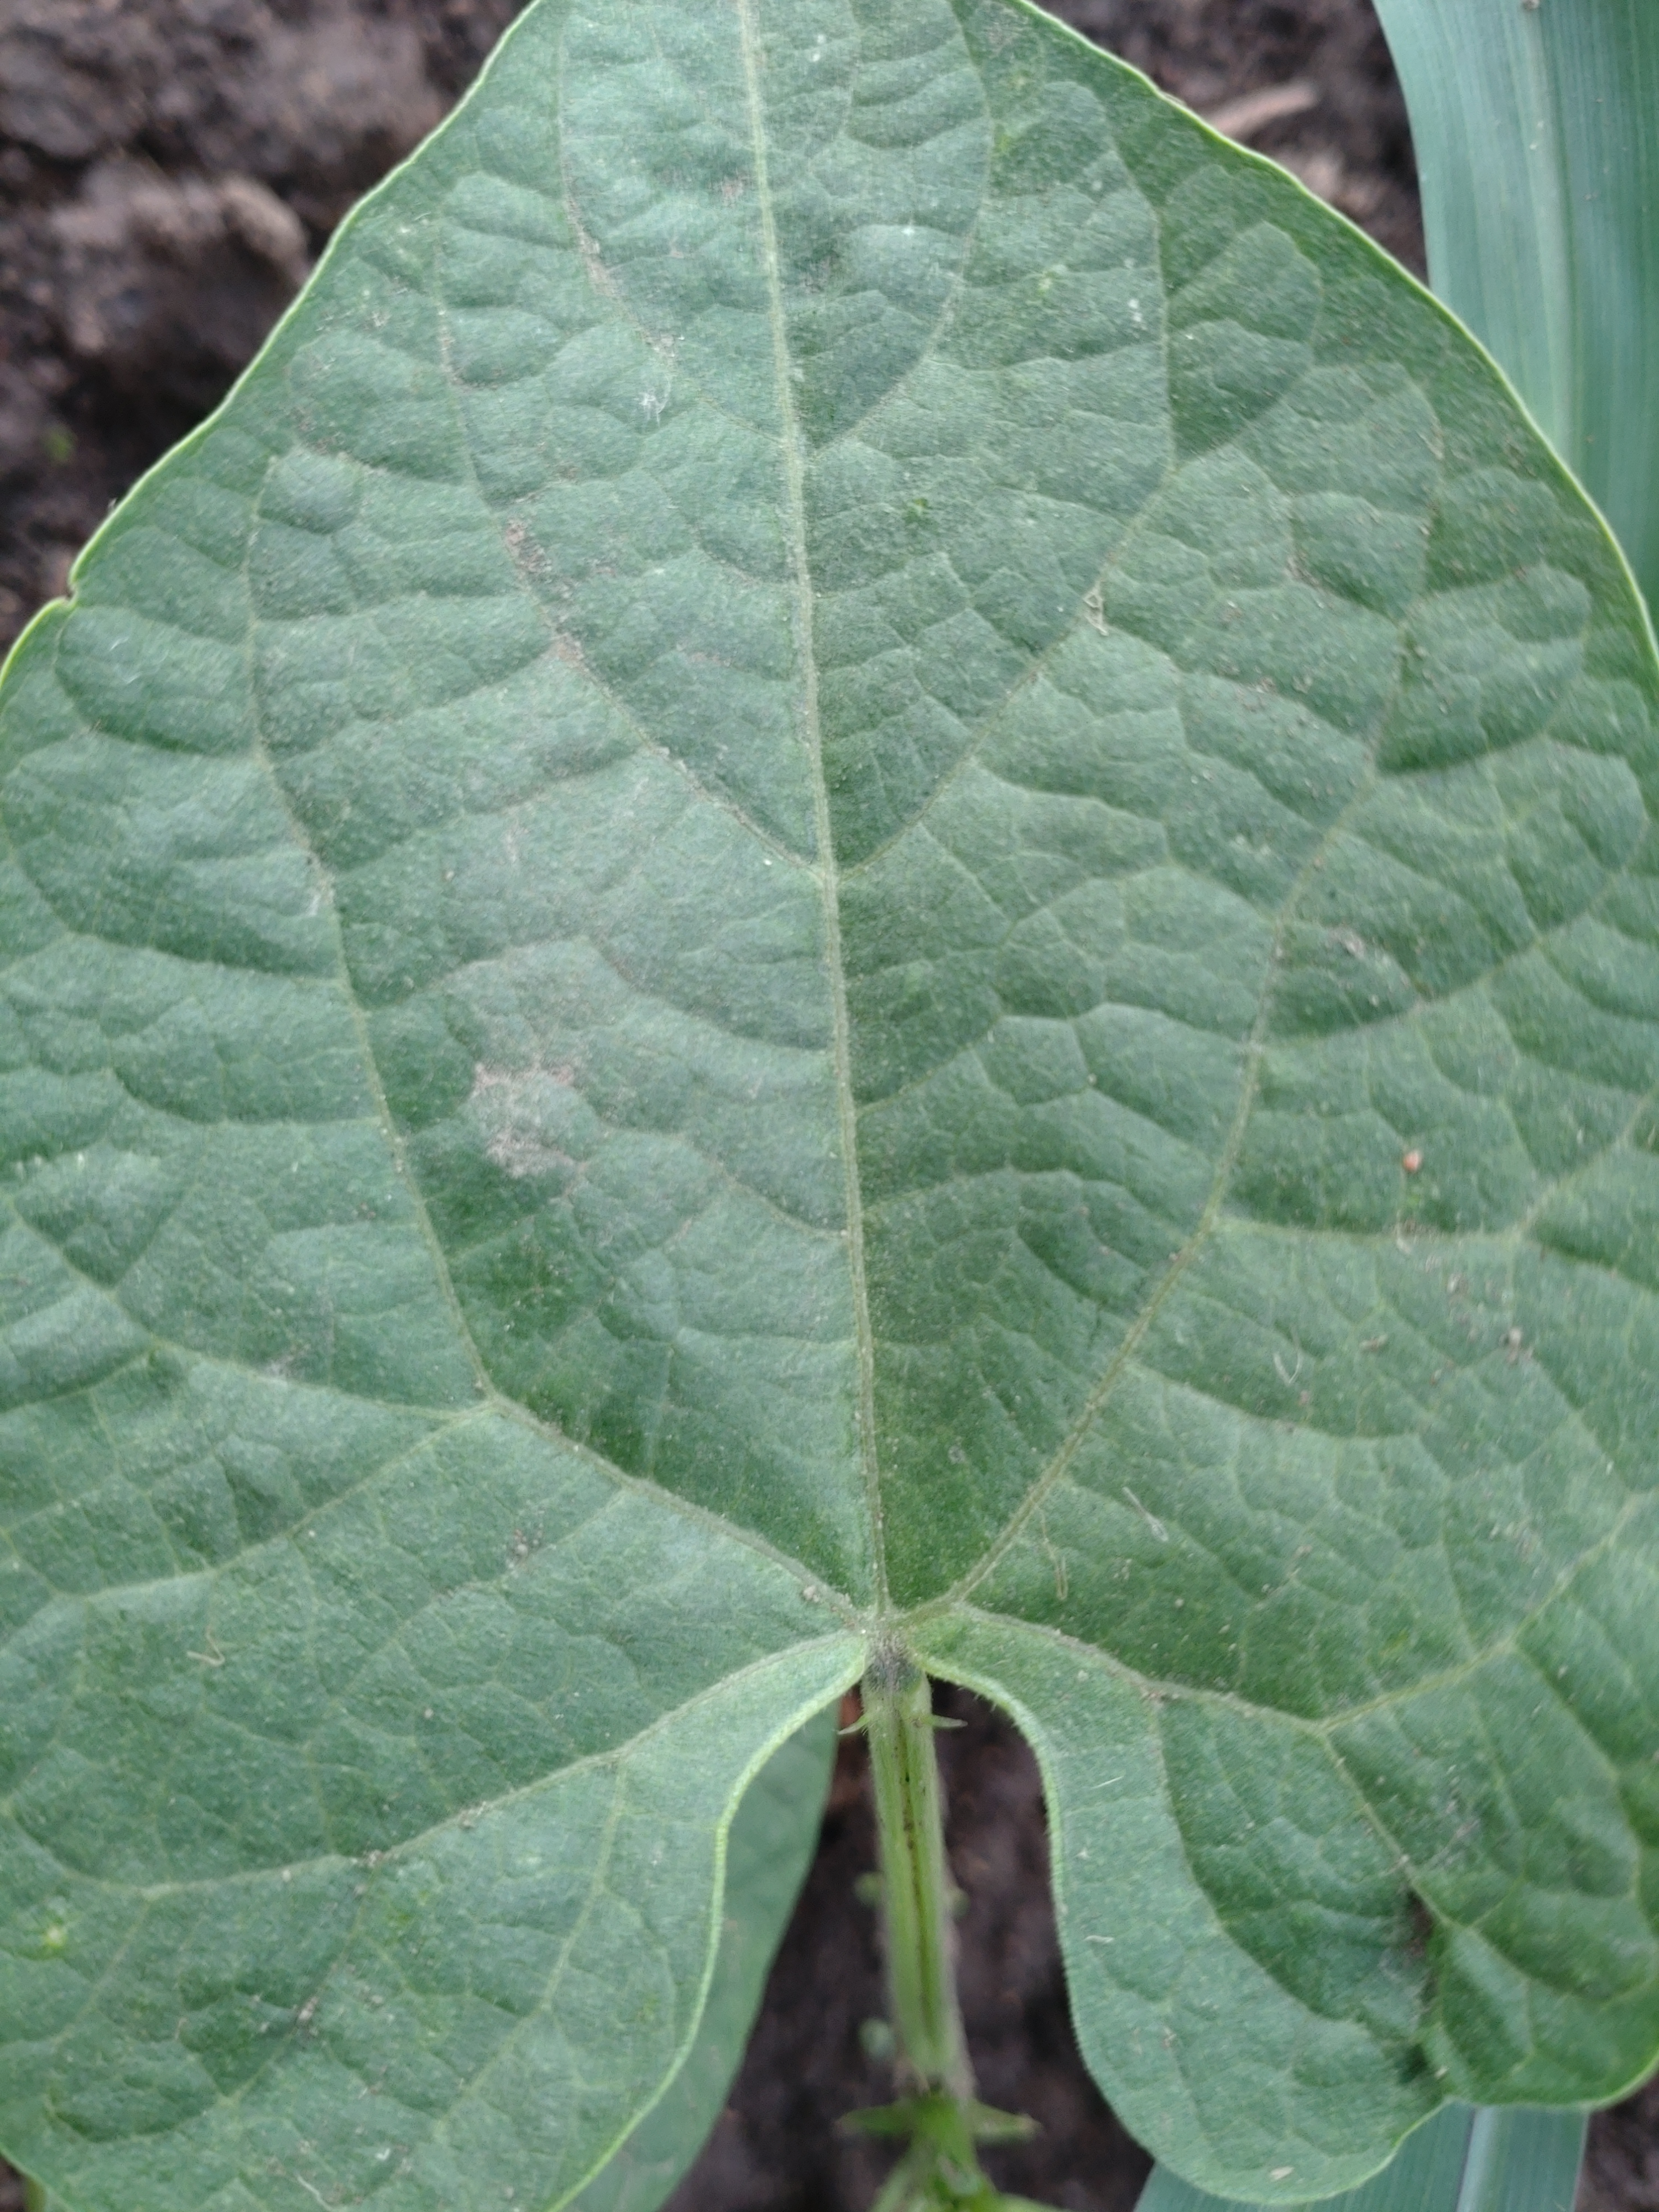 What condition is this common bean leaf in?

healthy
